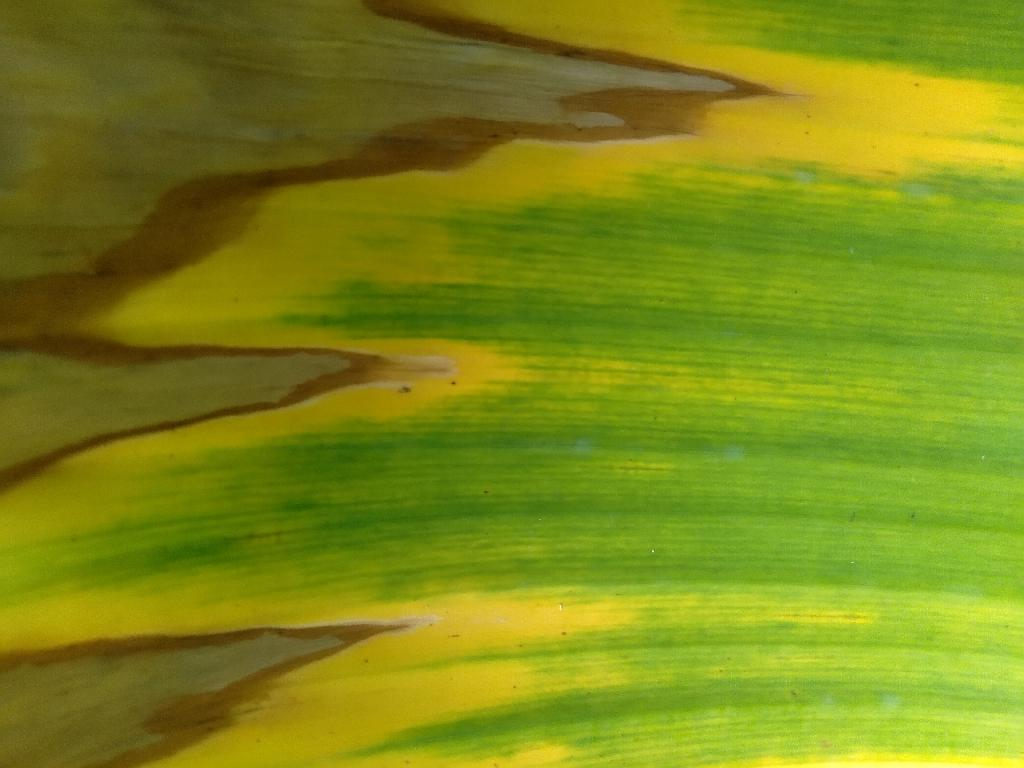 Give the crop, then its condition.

banana, fusarium wilt race 1
